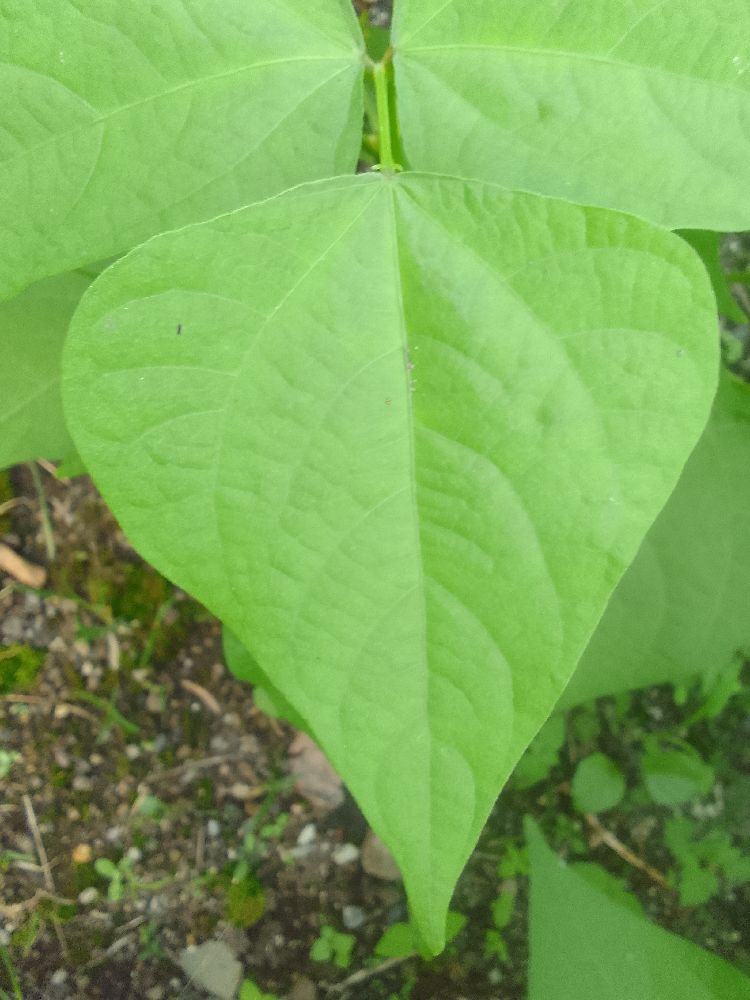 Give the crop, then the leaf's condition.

common bean, healthy
